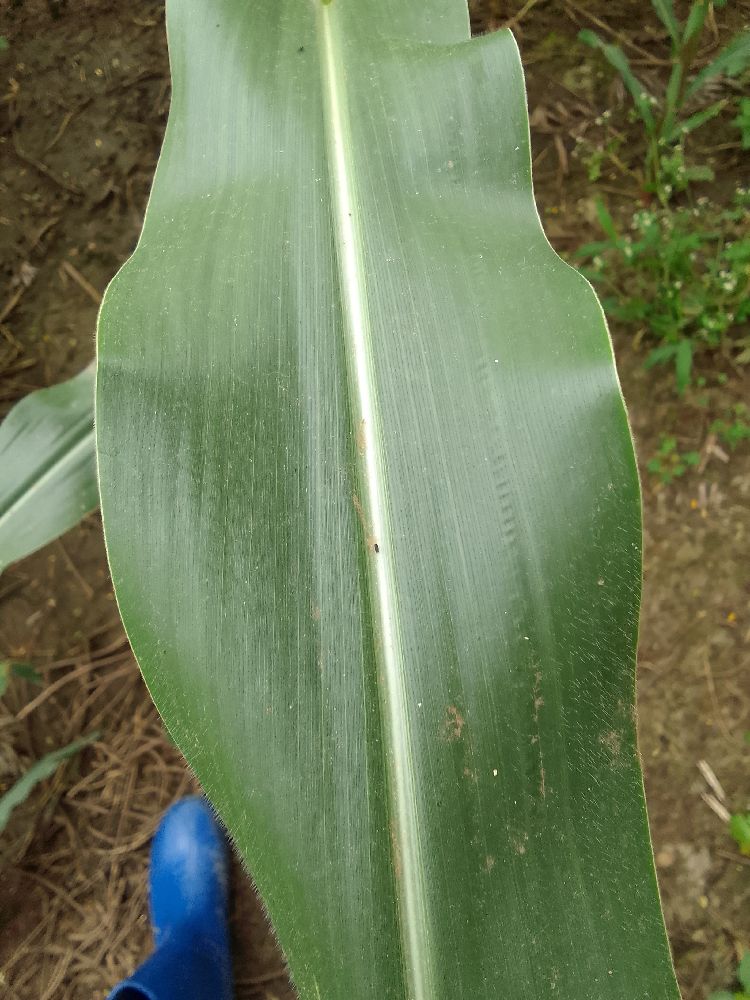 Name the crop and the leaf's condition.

maize, healthy
